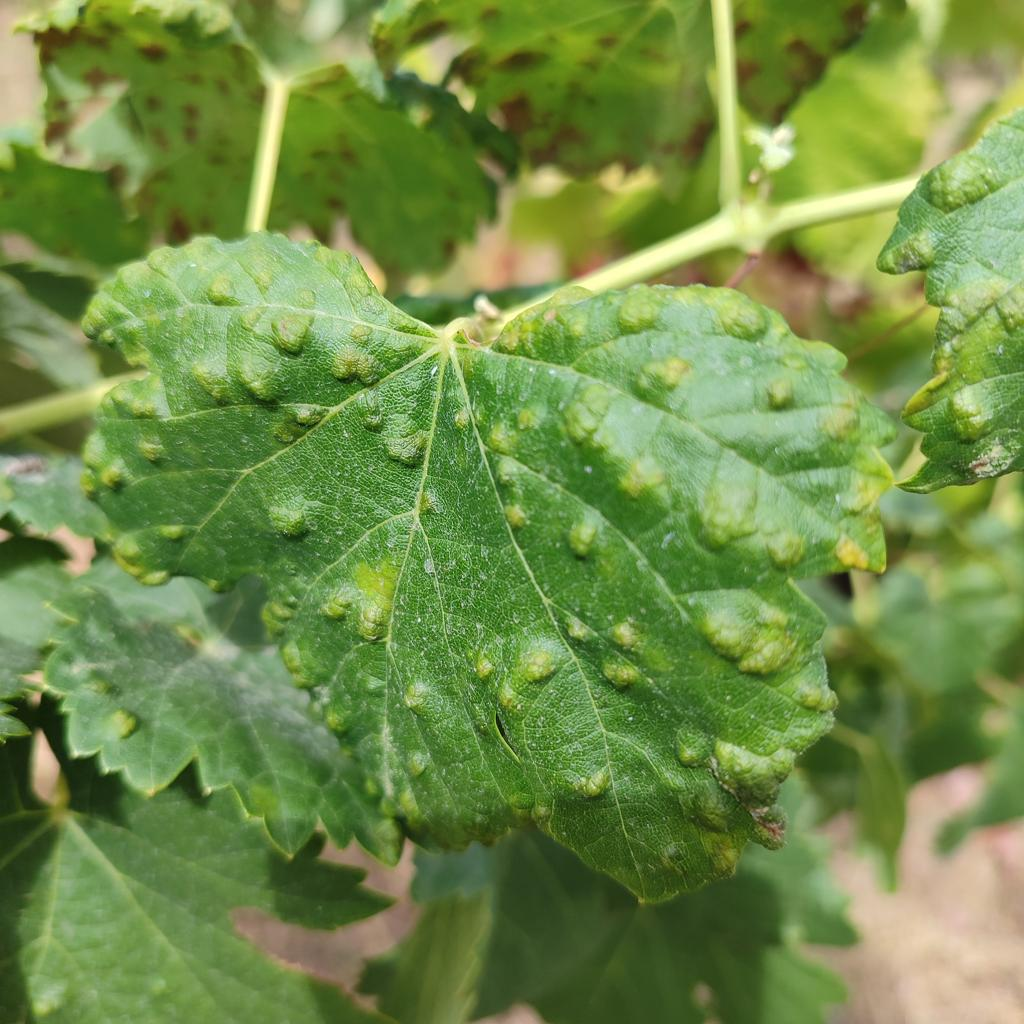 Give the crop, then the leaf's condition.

grapevine, erineum mite
